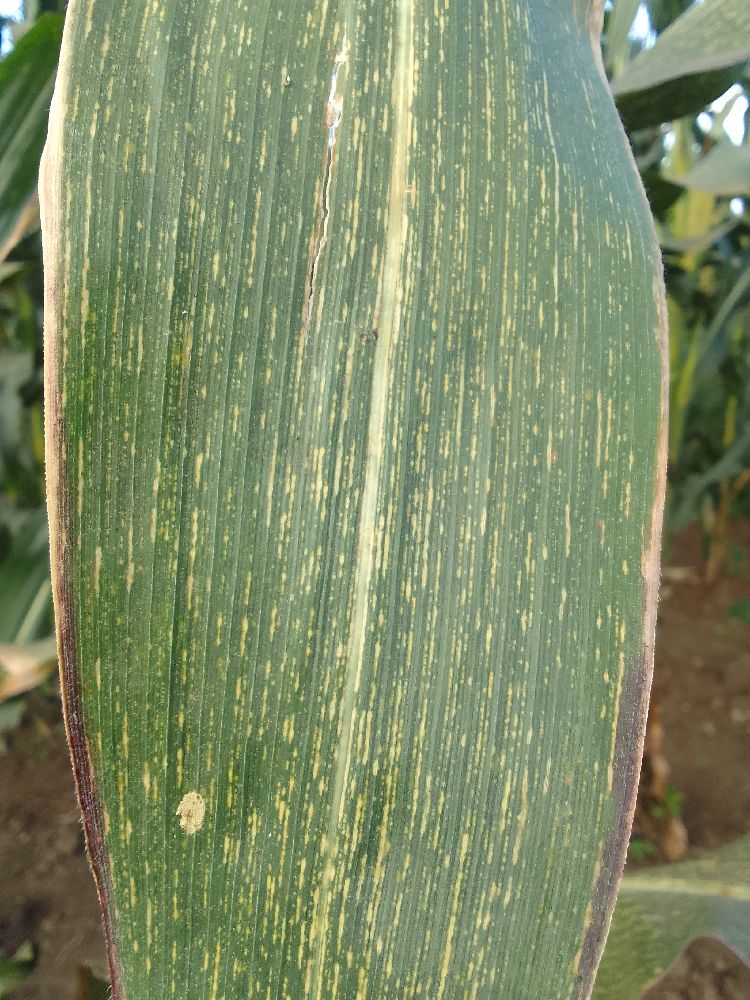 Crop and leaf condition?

maize, maize streak virus
